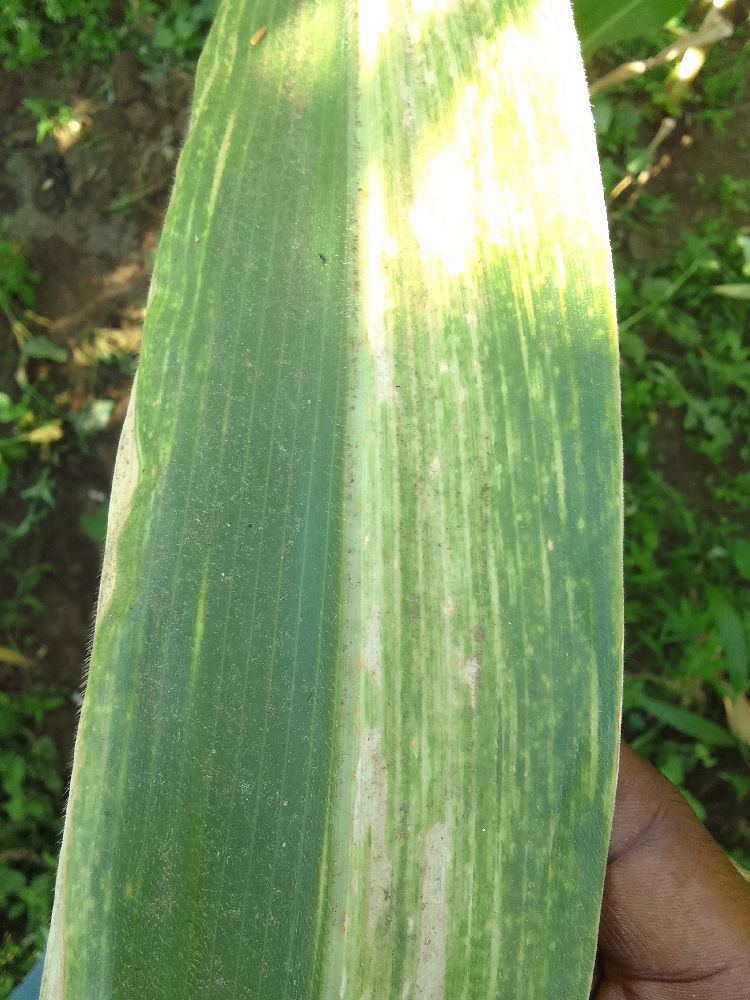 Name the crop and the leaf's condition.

maize, maize lethal necrosis
